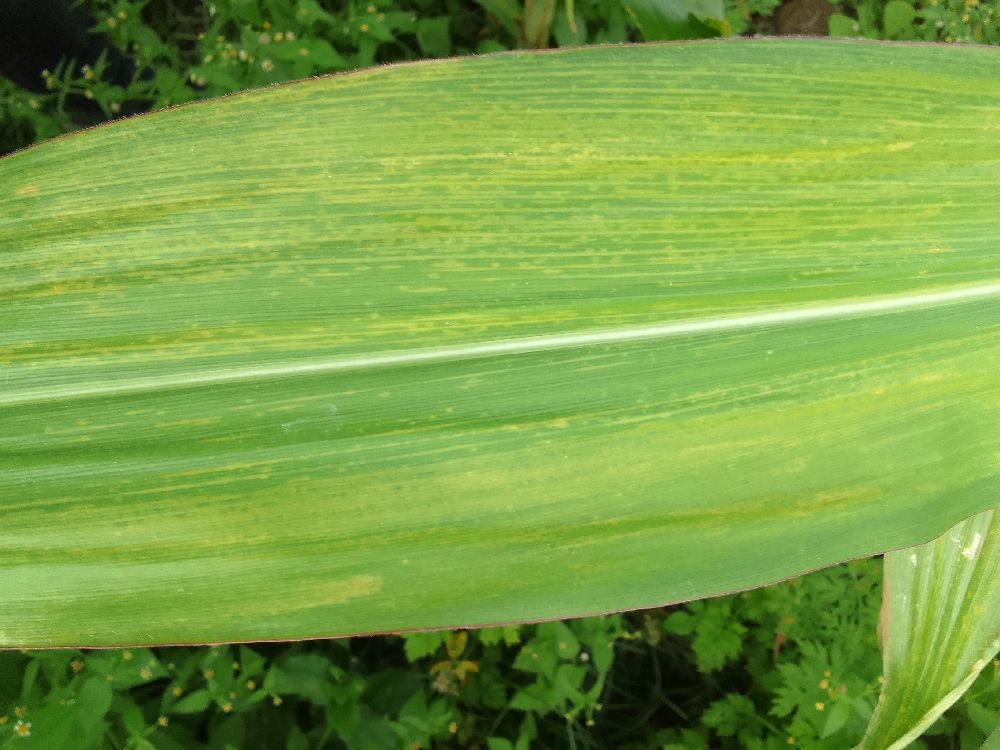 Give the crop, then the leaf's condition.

maize, maize lethal necrosis
